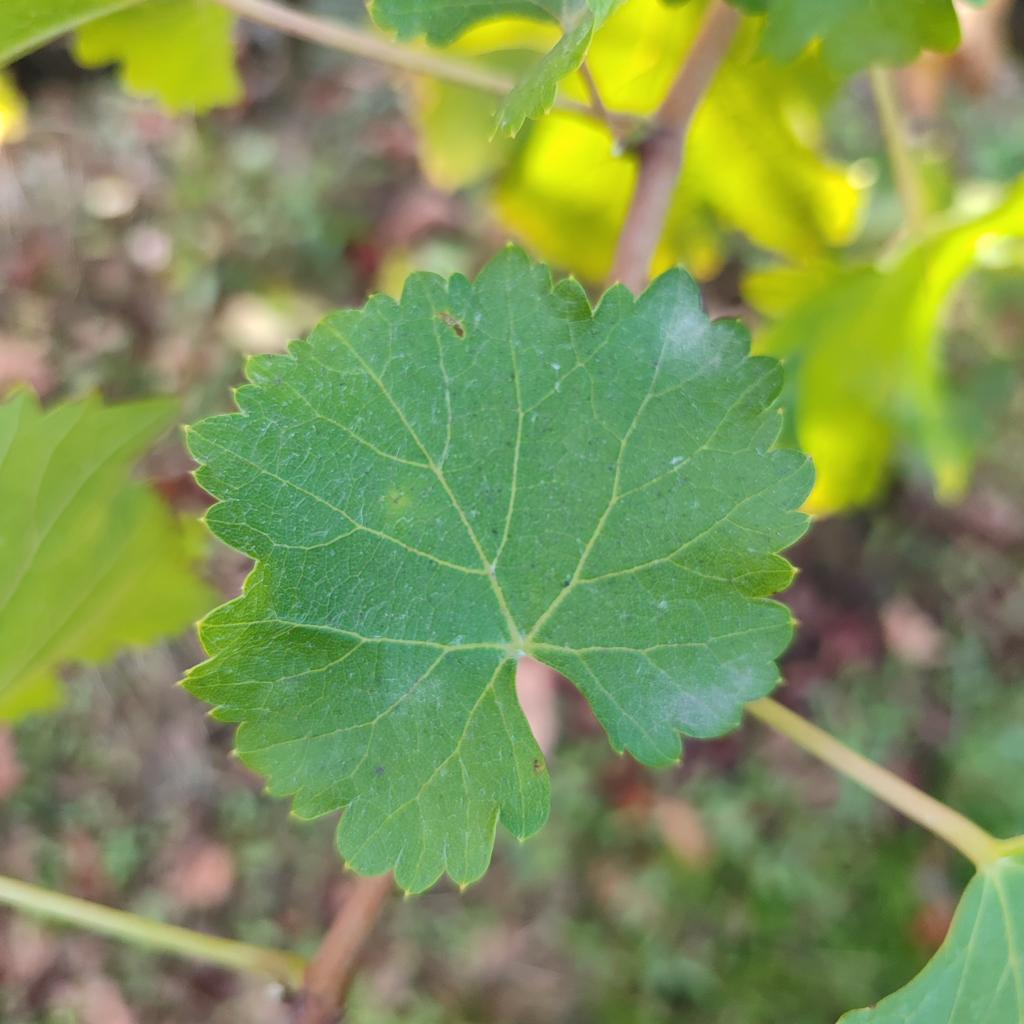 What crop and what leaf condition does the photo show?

grapevine, powdery mildew
